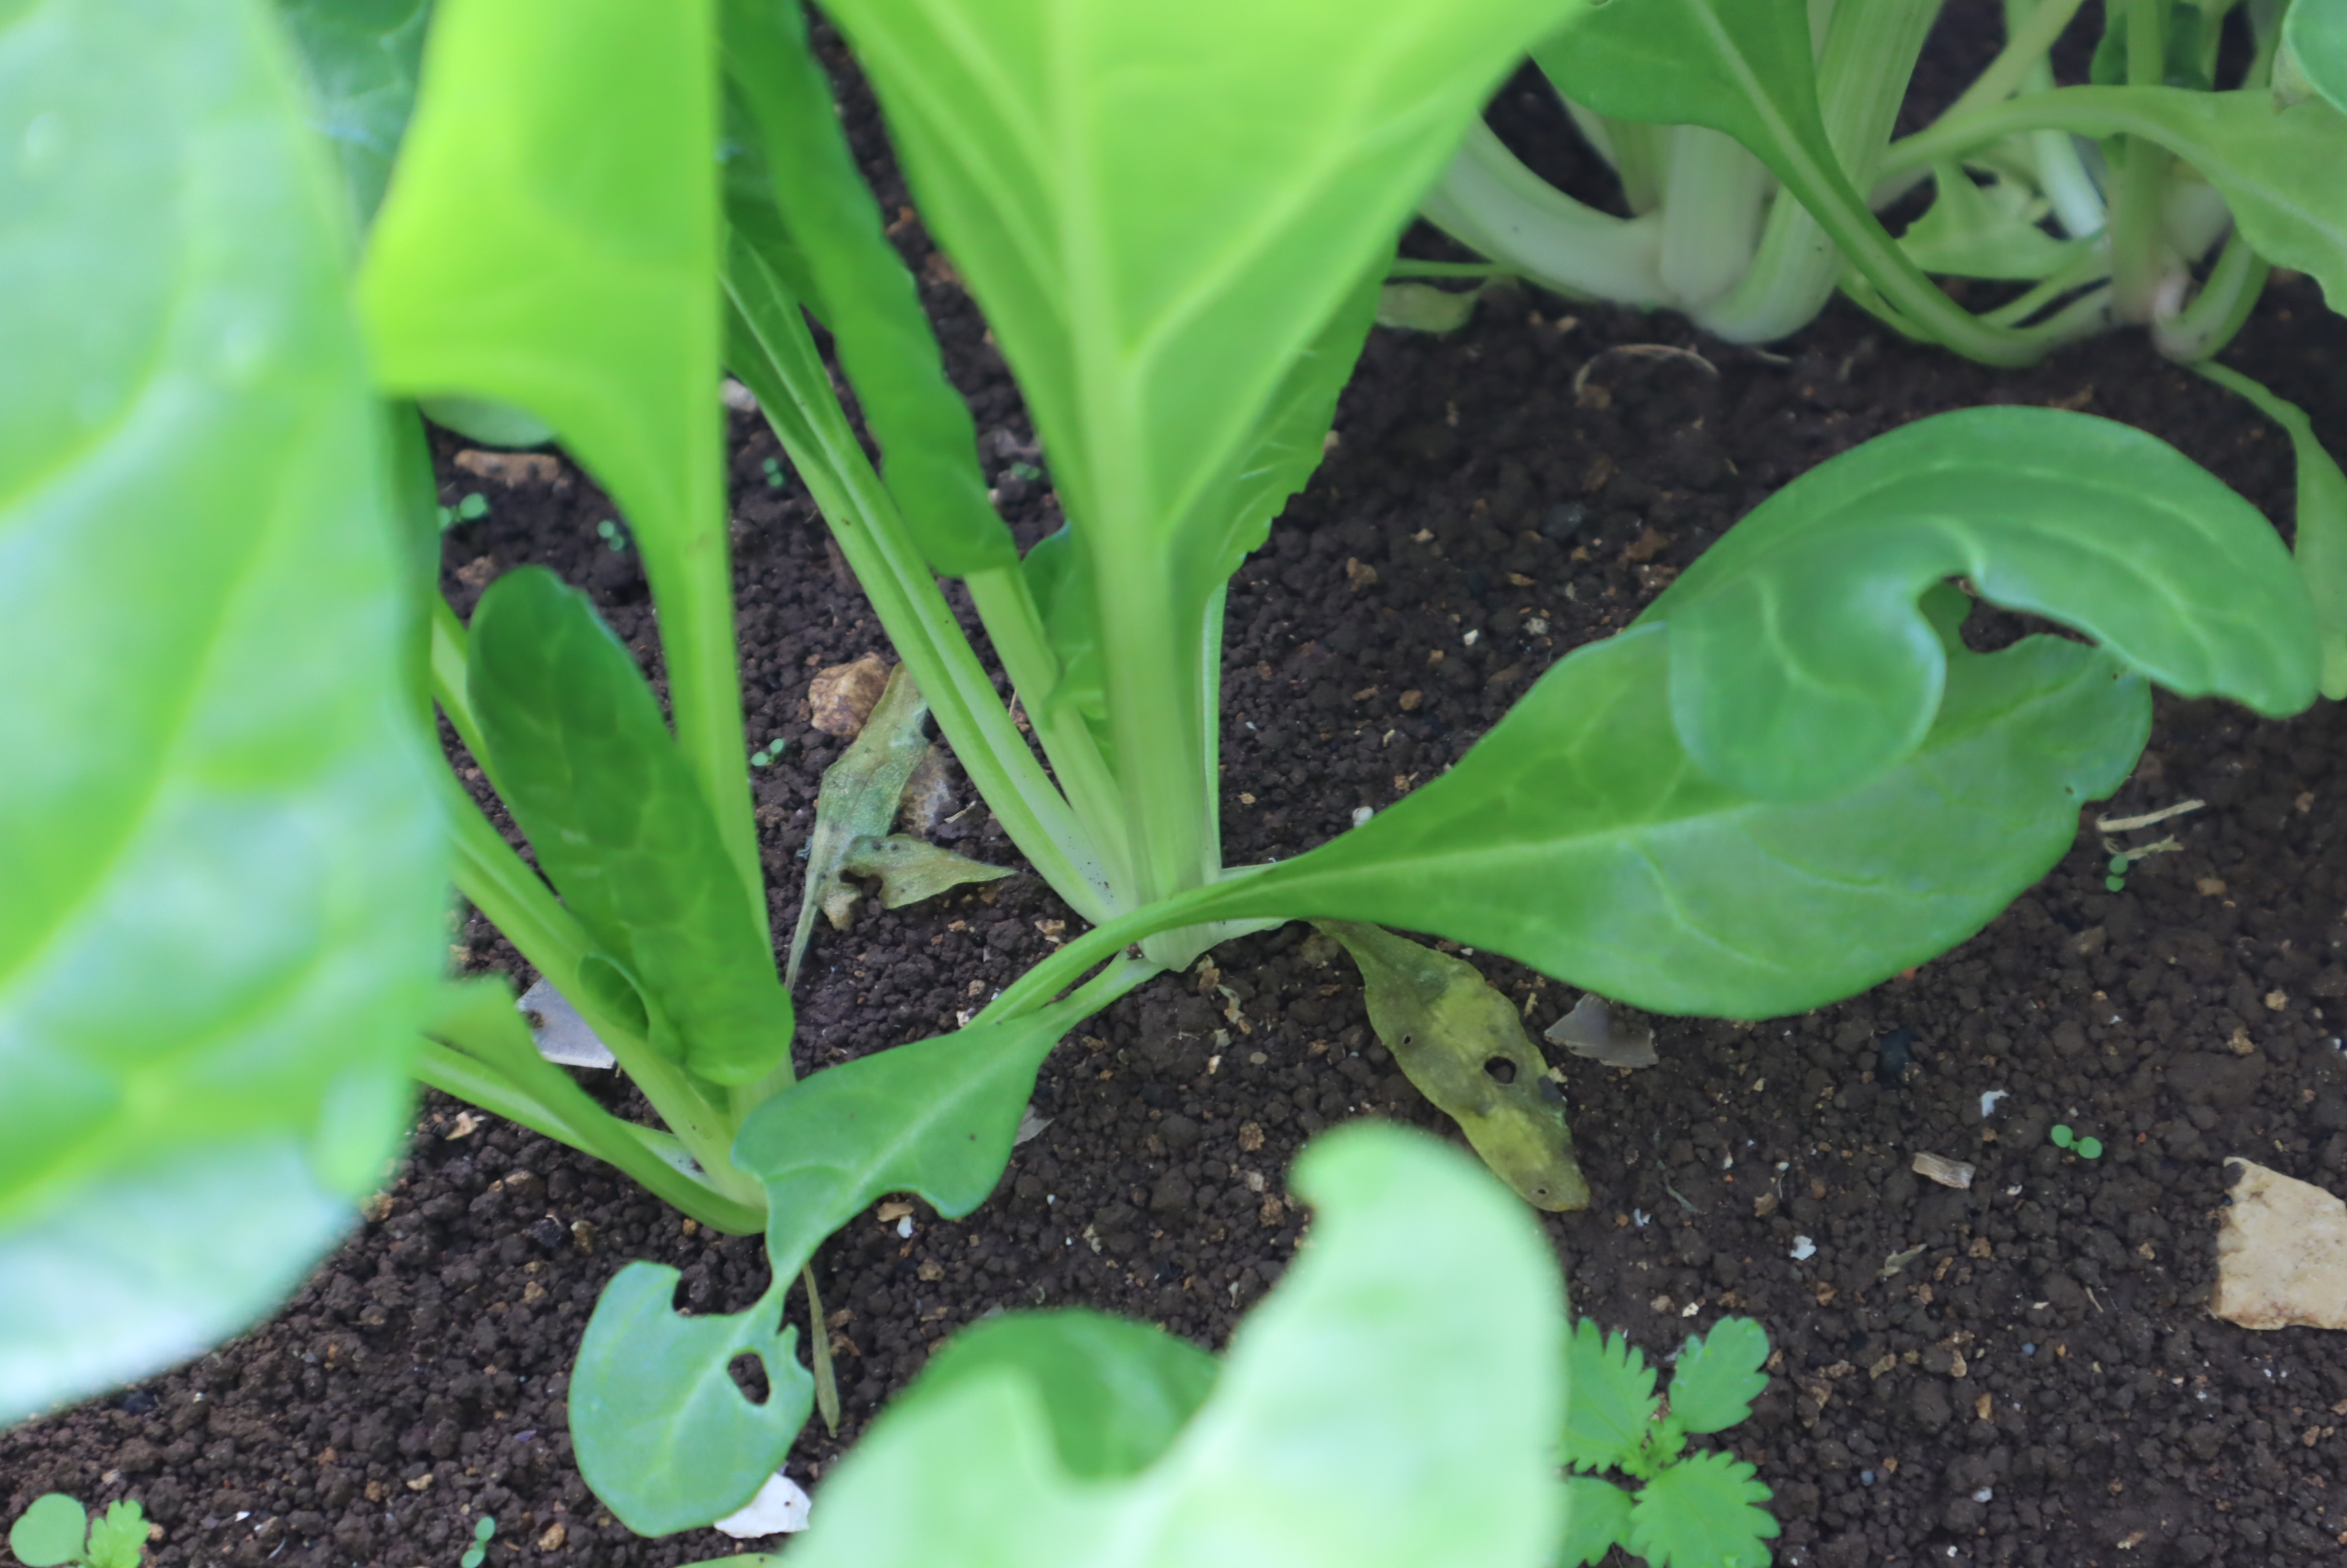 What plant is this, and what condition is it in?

chard, phytophagous
